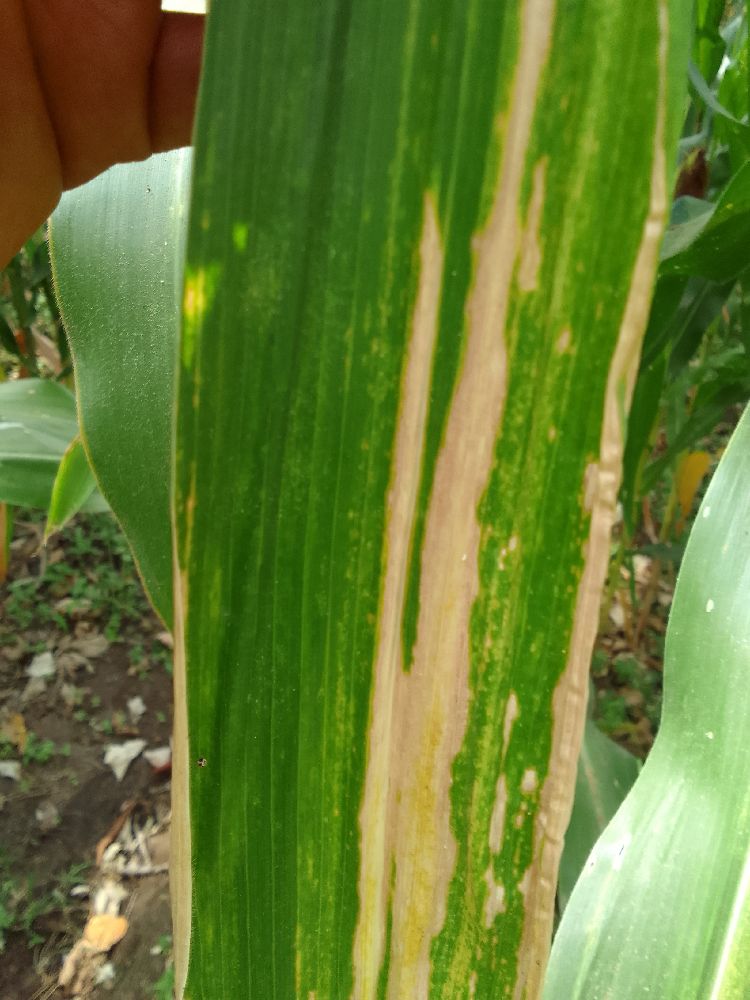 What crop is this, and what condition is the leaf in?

maize, maize lethal necrosis
